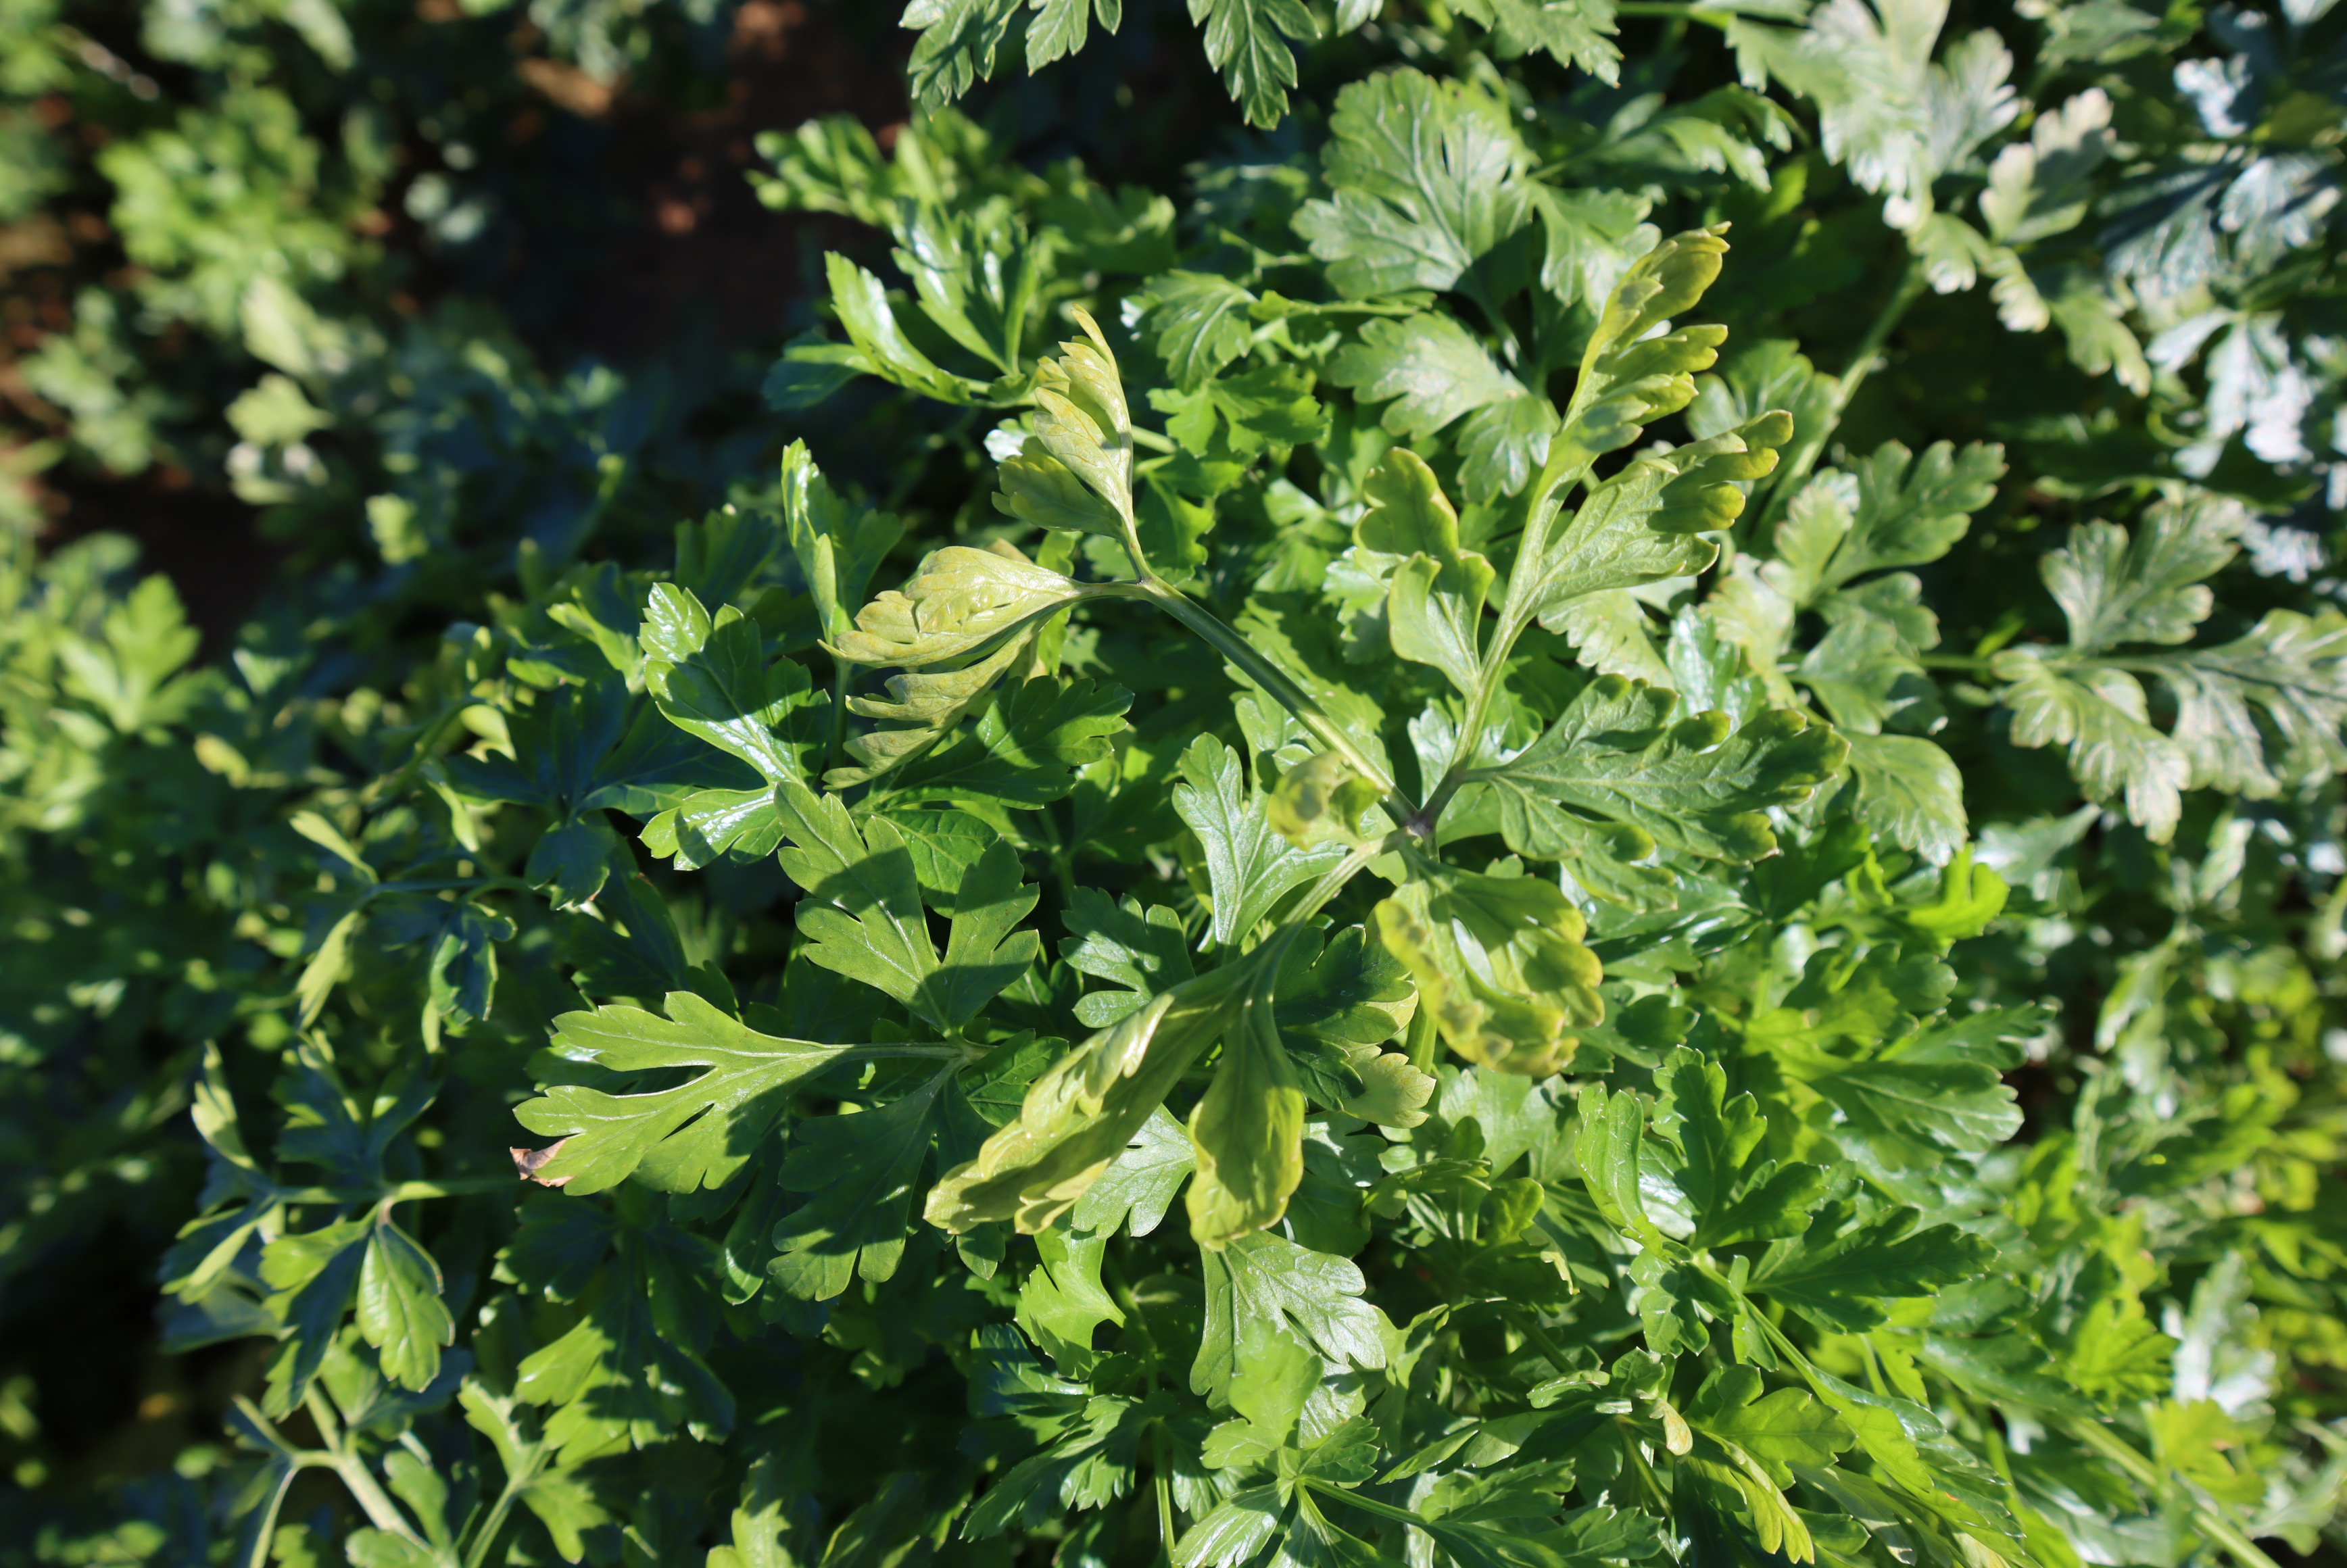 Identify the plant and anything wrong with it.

parsley, healthy
